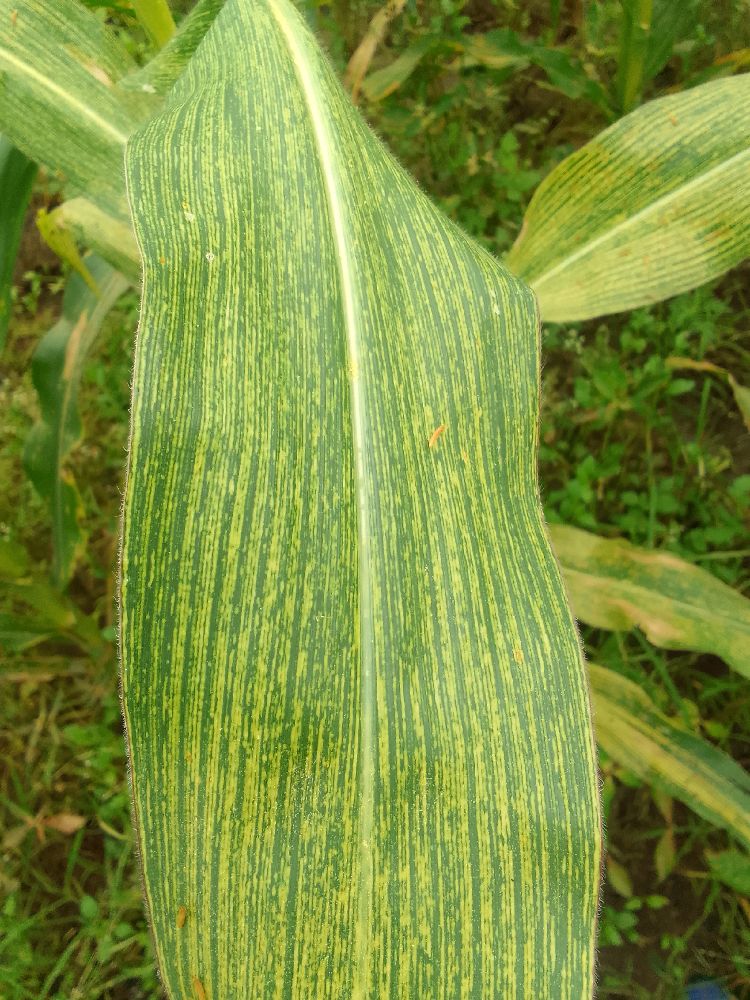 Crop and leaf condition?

maize, maize streak virus
